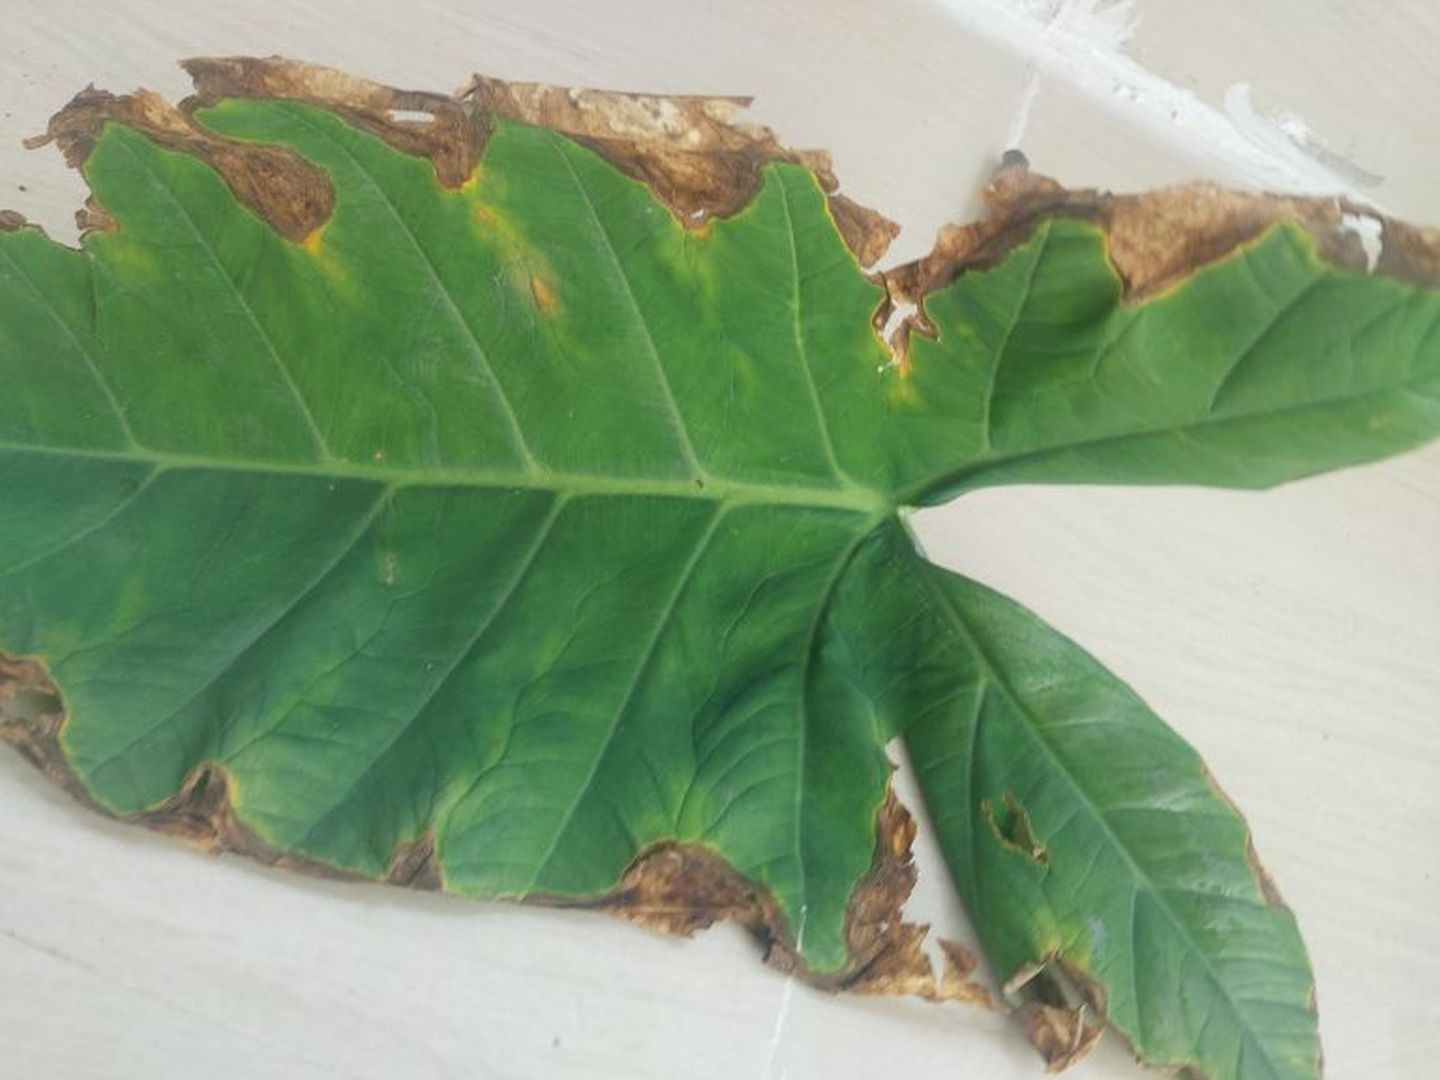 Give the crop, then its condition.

taro, leaf blight
